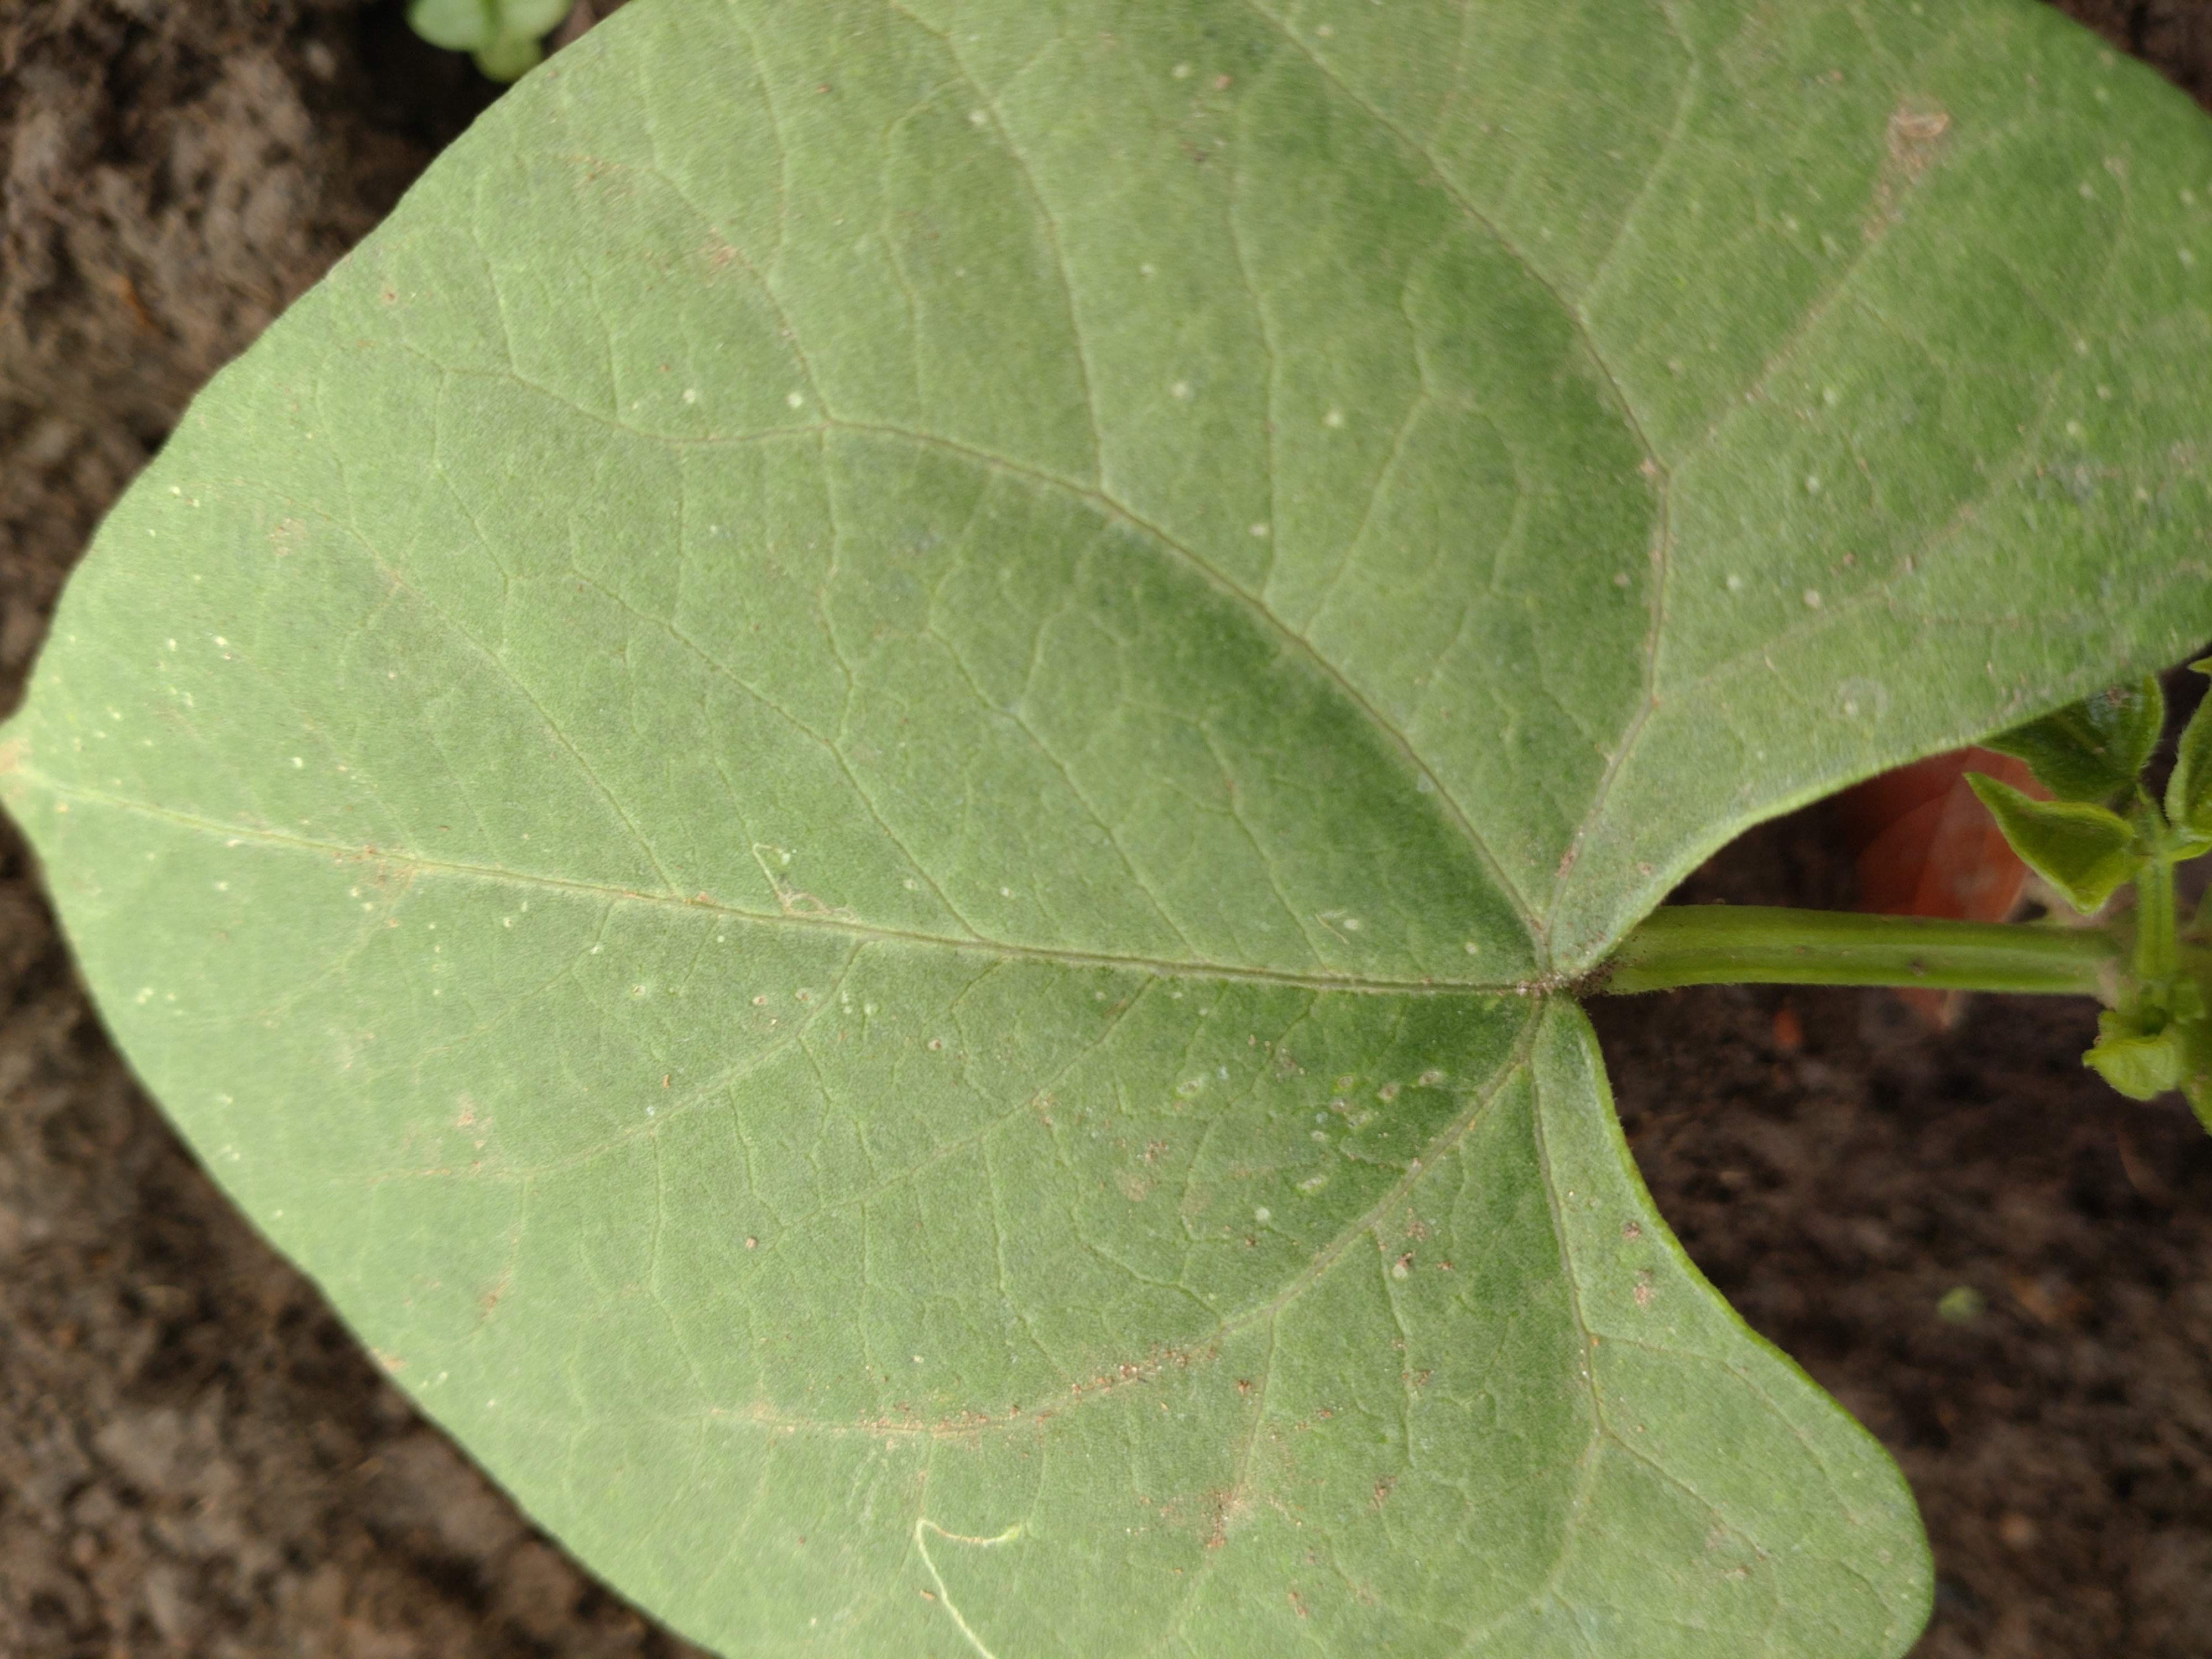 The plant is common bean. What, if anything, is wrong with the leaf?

healthy
